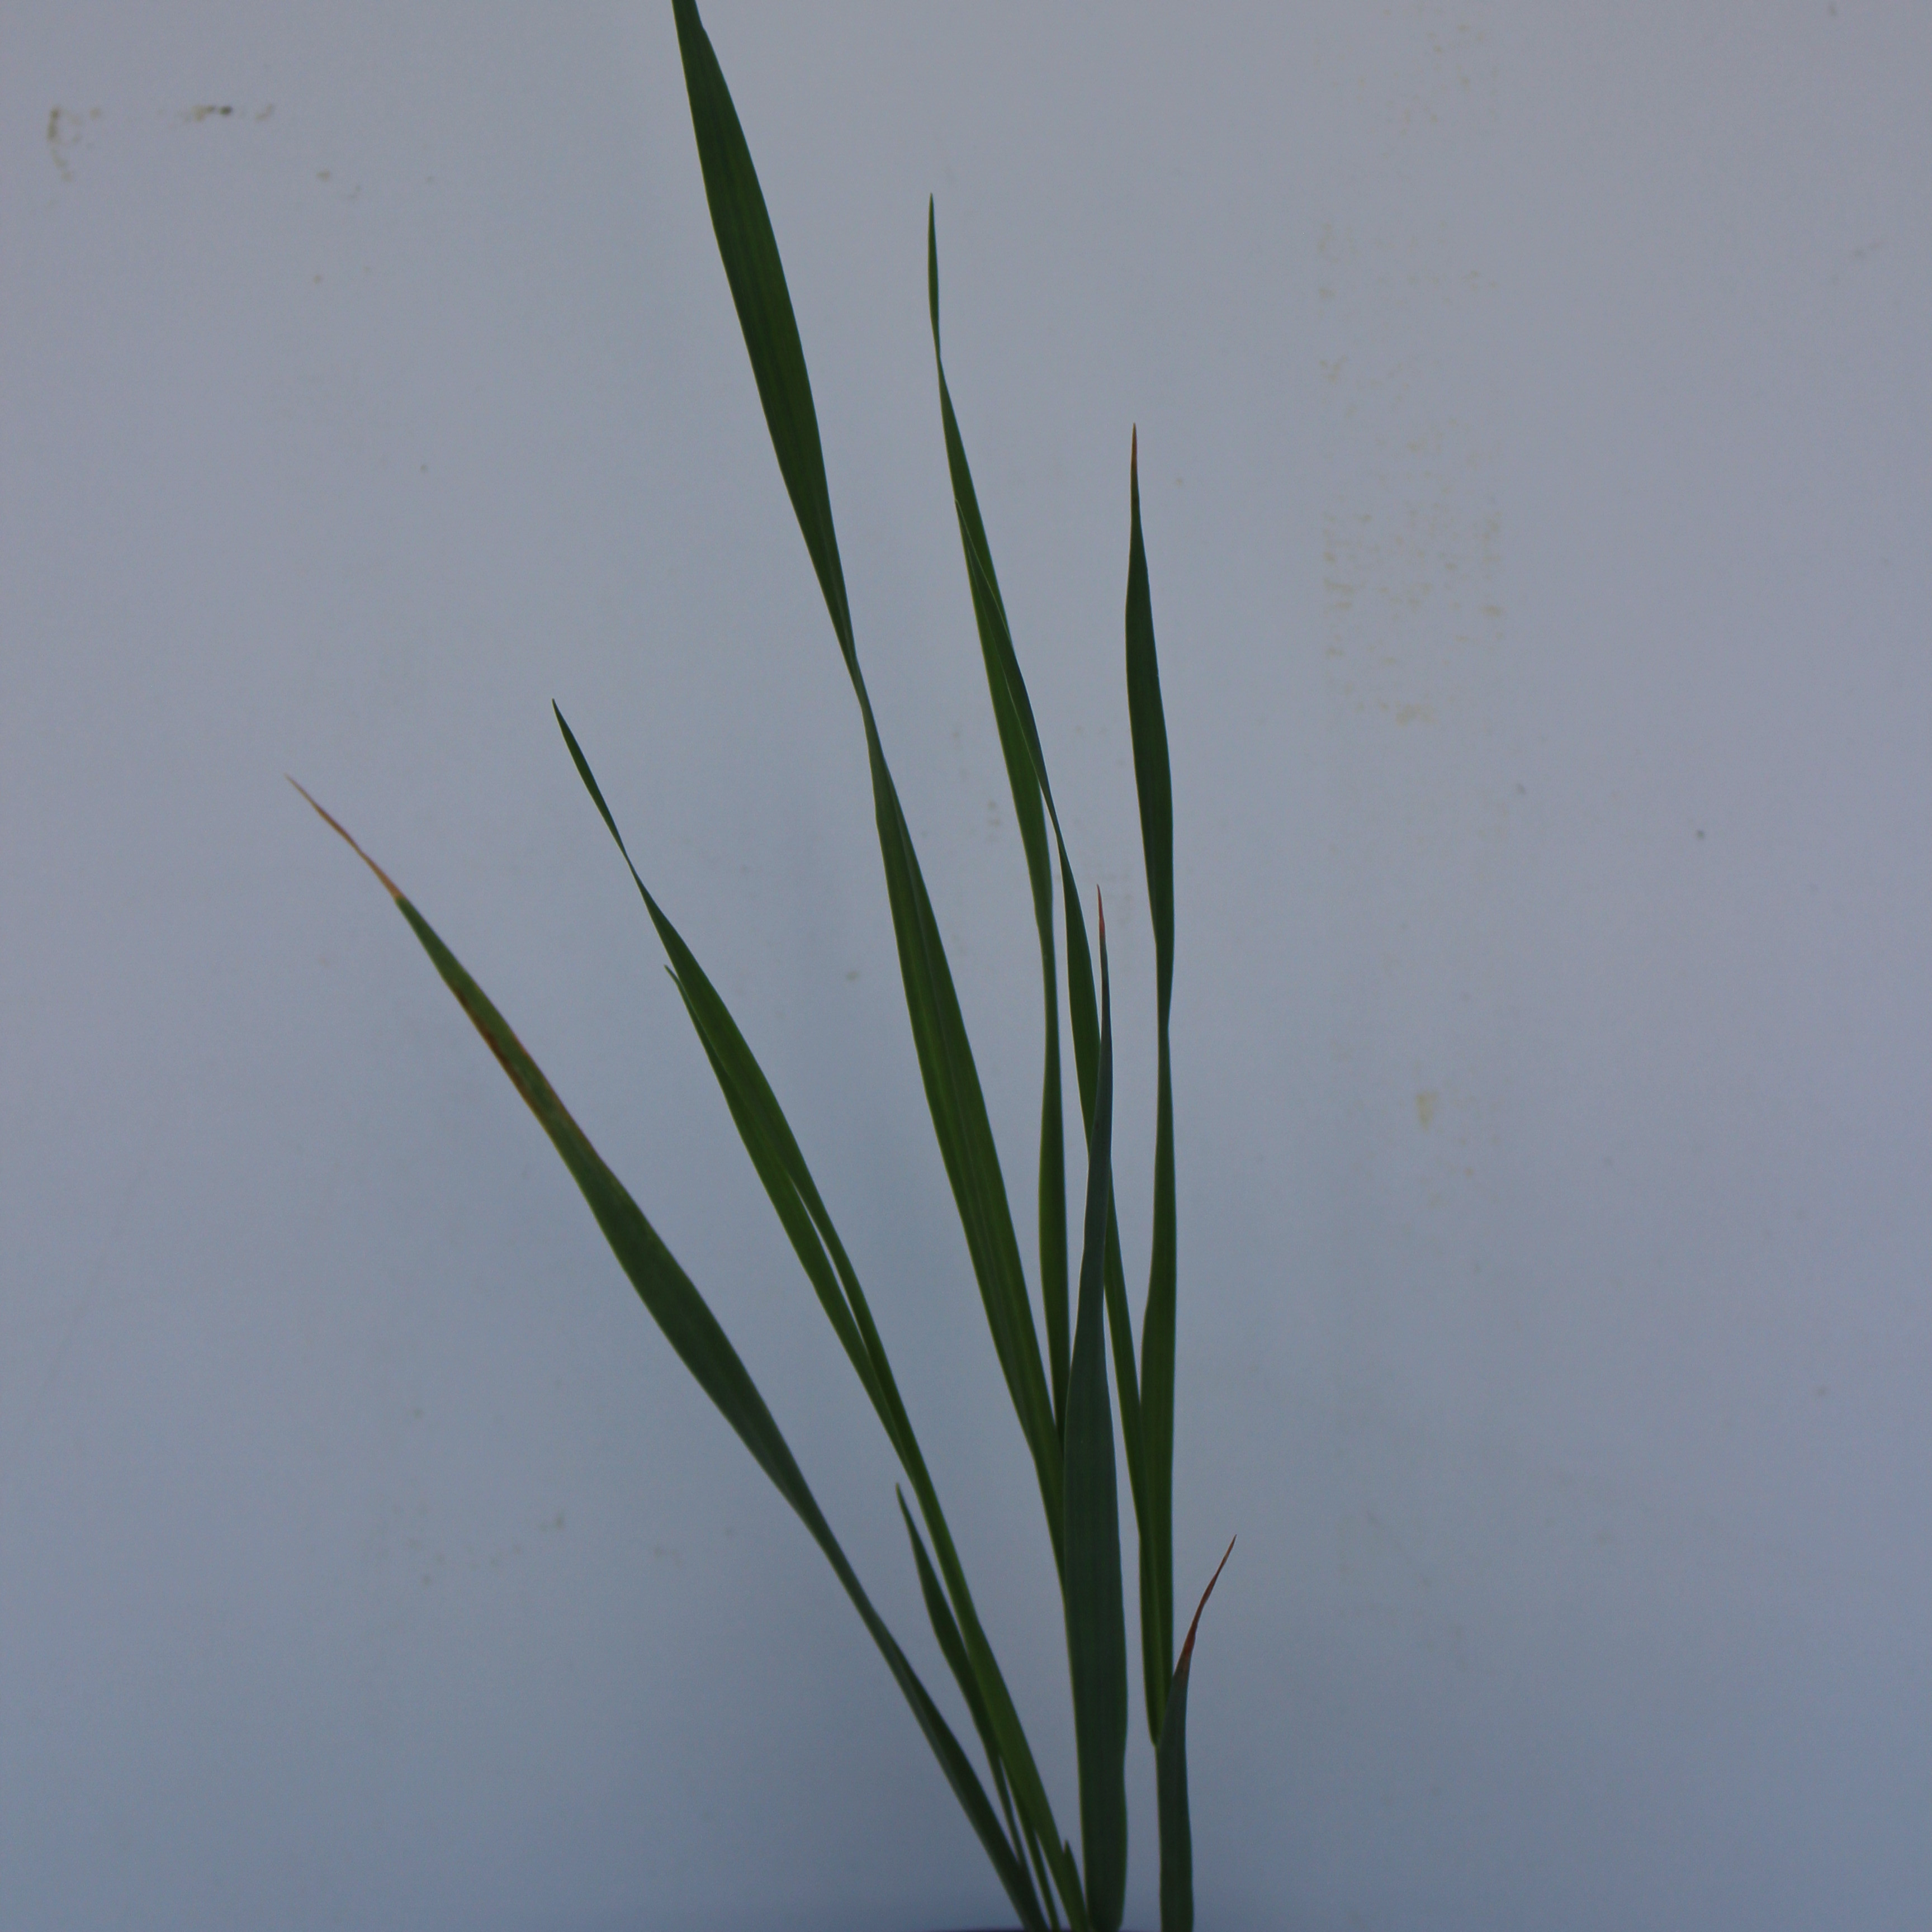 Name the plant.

Avena sterilis
